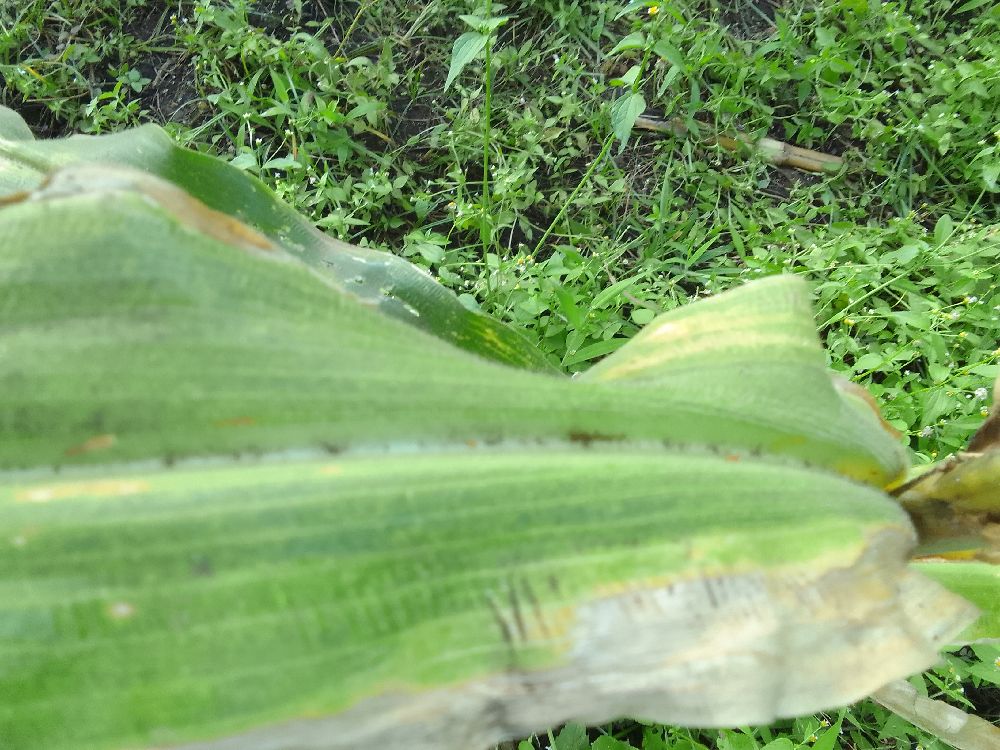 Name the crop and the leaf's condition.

maize, maize lethal necrosis
